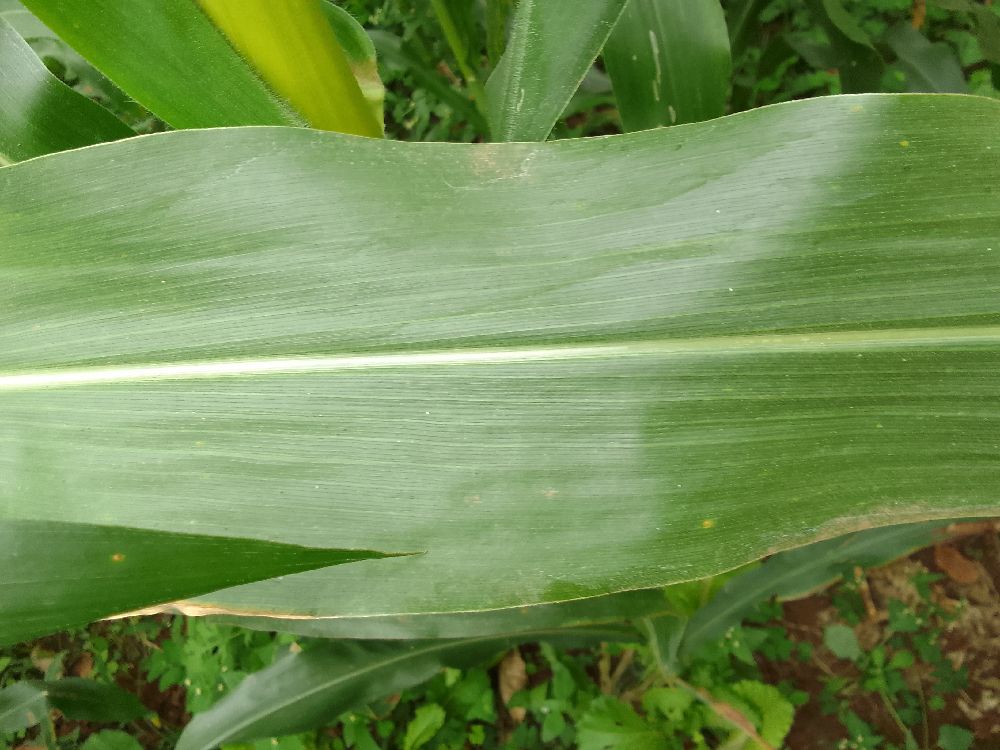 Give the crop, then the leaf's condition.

maize, healthy
